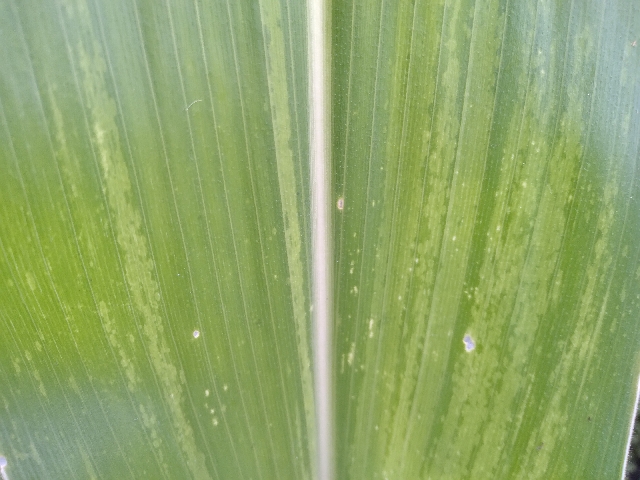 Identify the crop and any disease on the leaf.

maize, maize lethal necrosis
